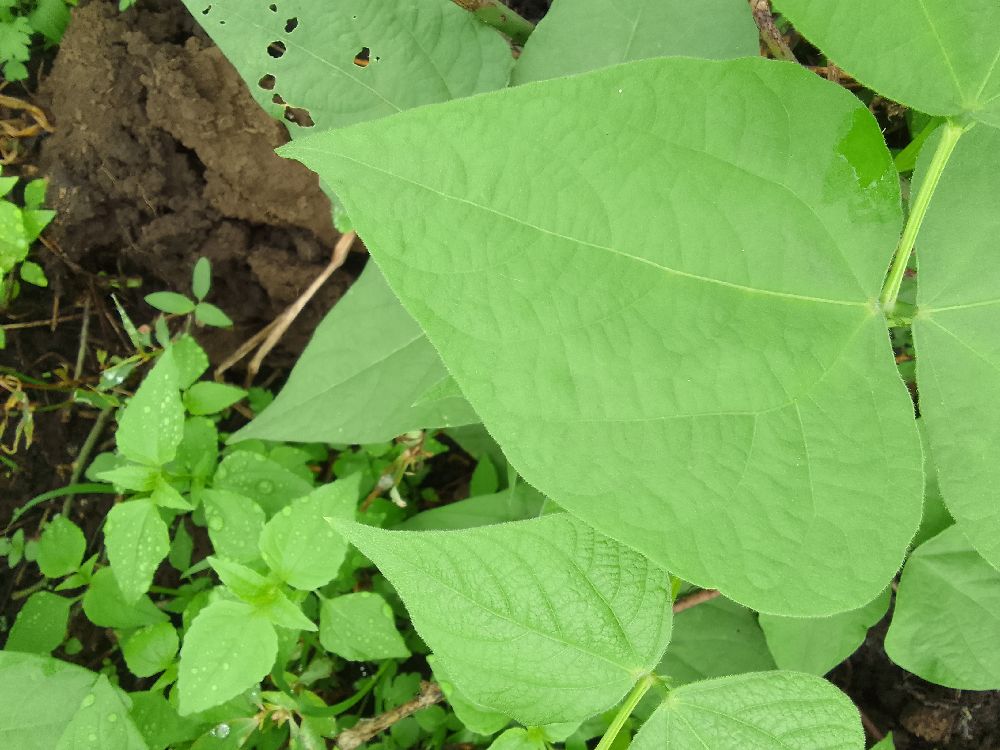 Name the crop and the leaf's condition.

common bean, healthy
